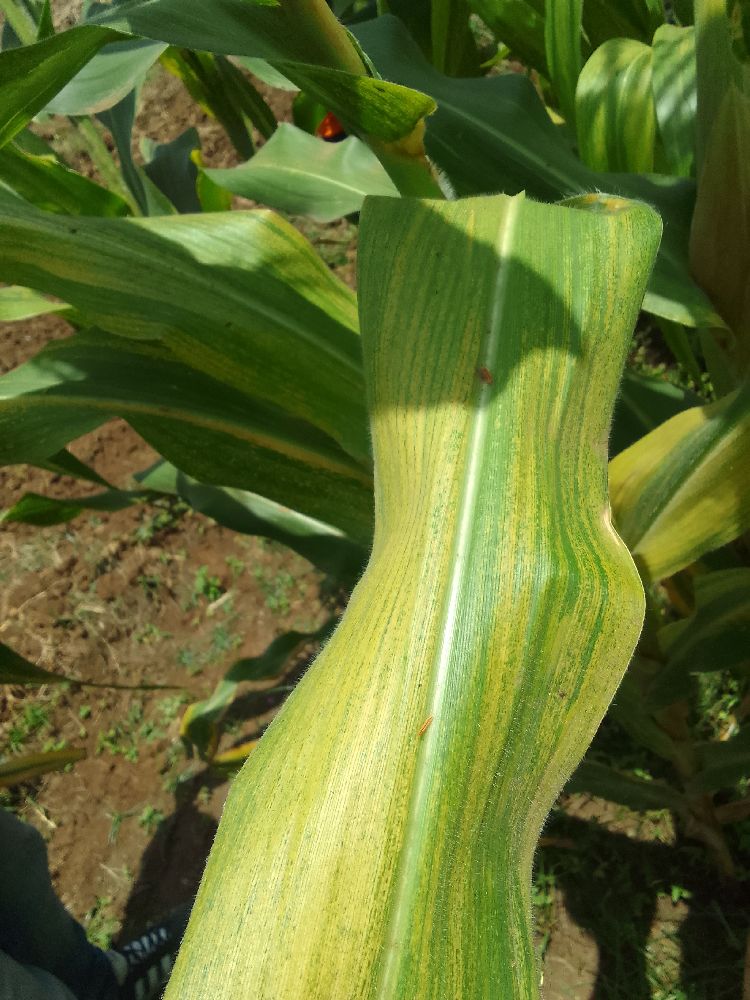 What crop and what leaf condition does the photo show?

maize, maize lethal necrosis
